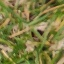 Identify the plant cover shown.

grass
